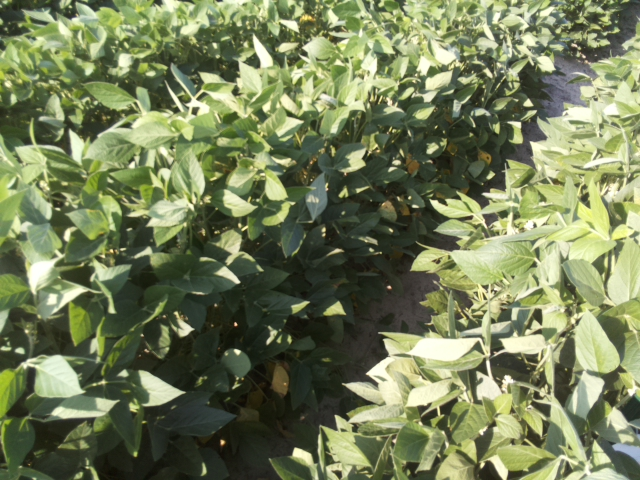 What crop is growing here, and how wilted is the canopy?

soybean, leaflets folding inward at secondary pulvinus with no turgor loss in leaflets or petioles
